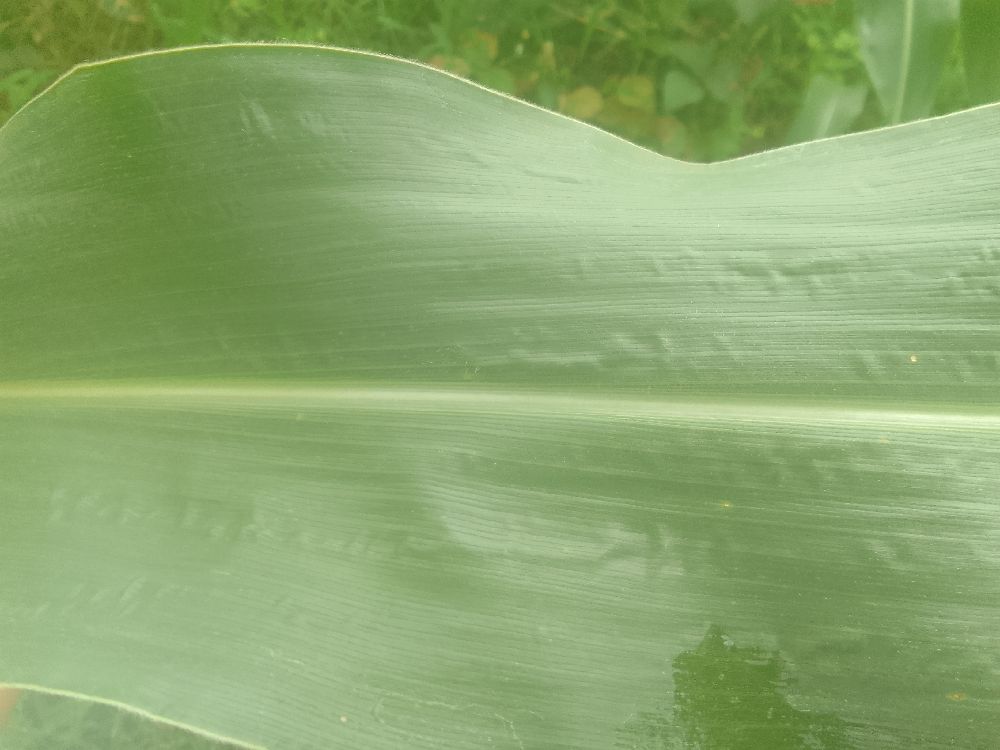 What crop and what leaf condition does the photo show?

maize, healthy
